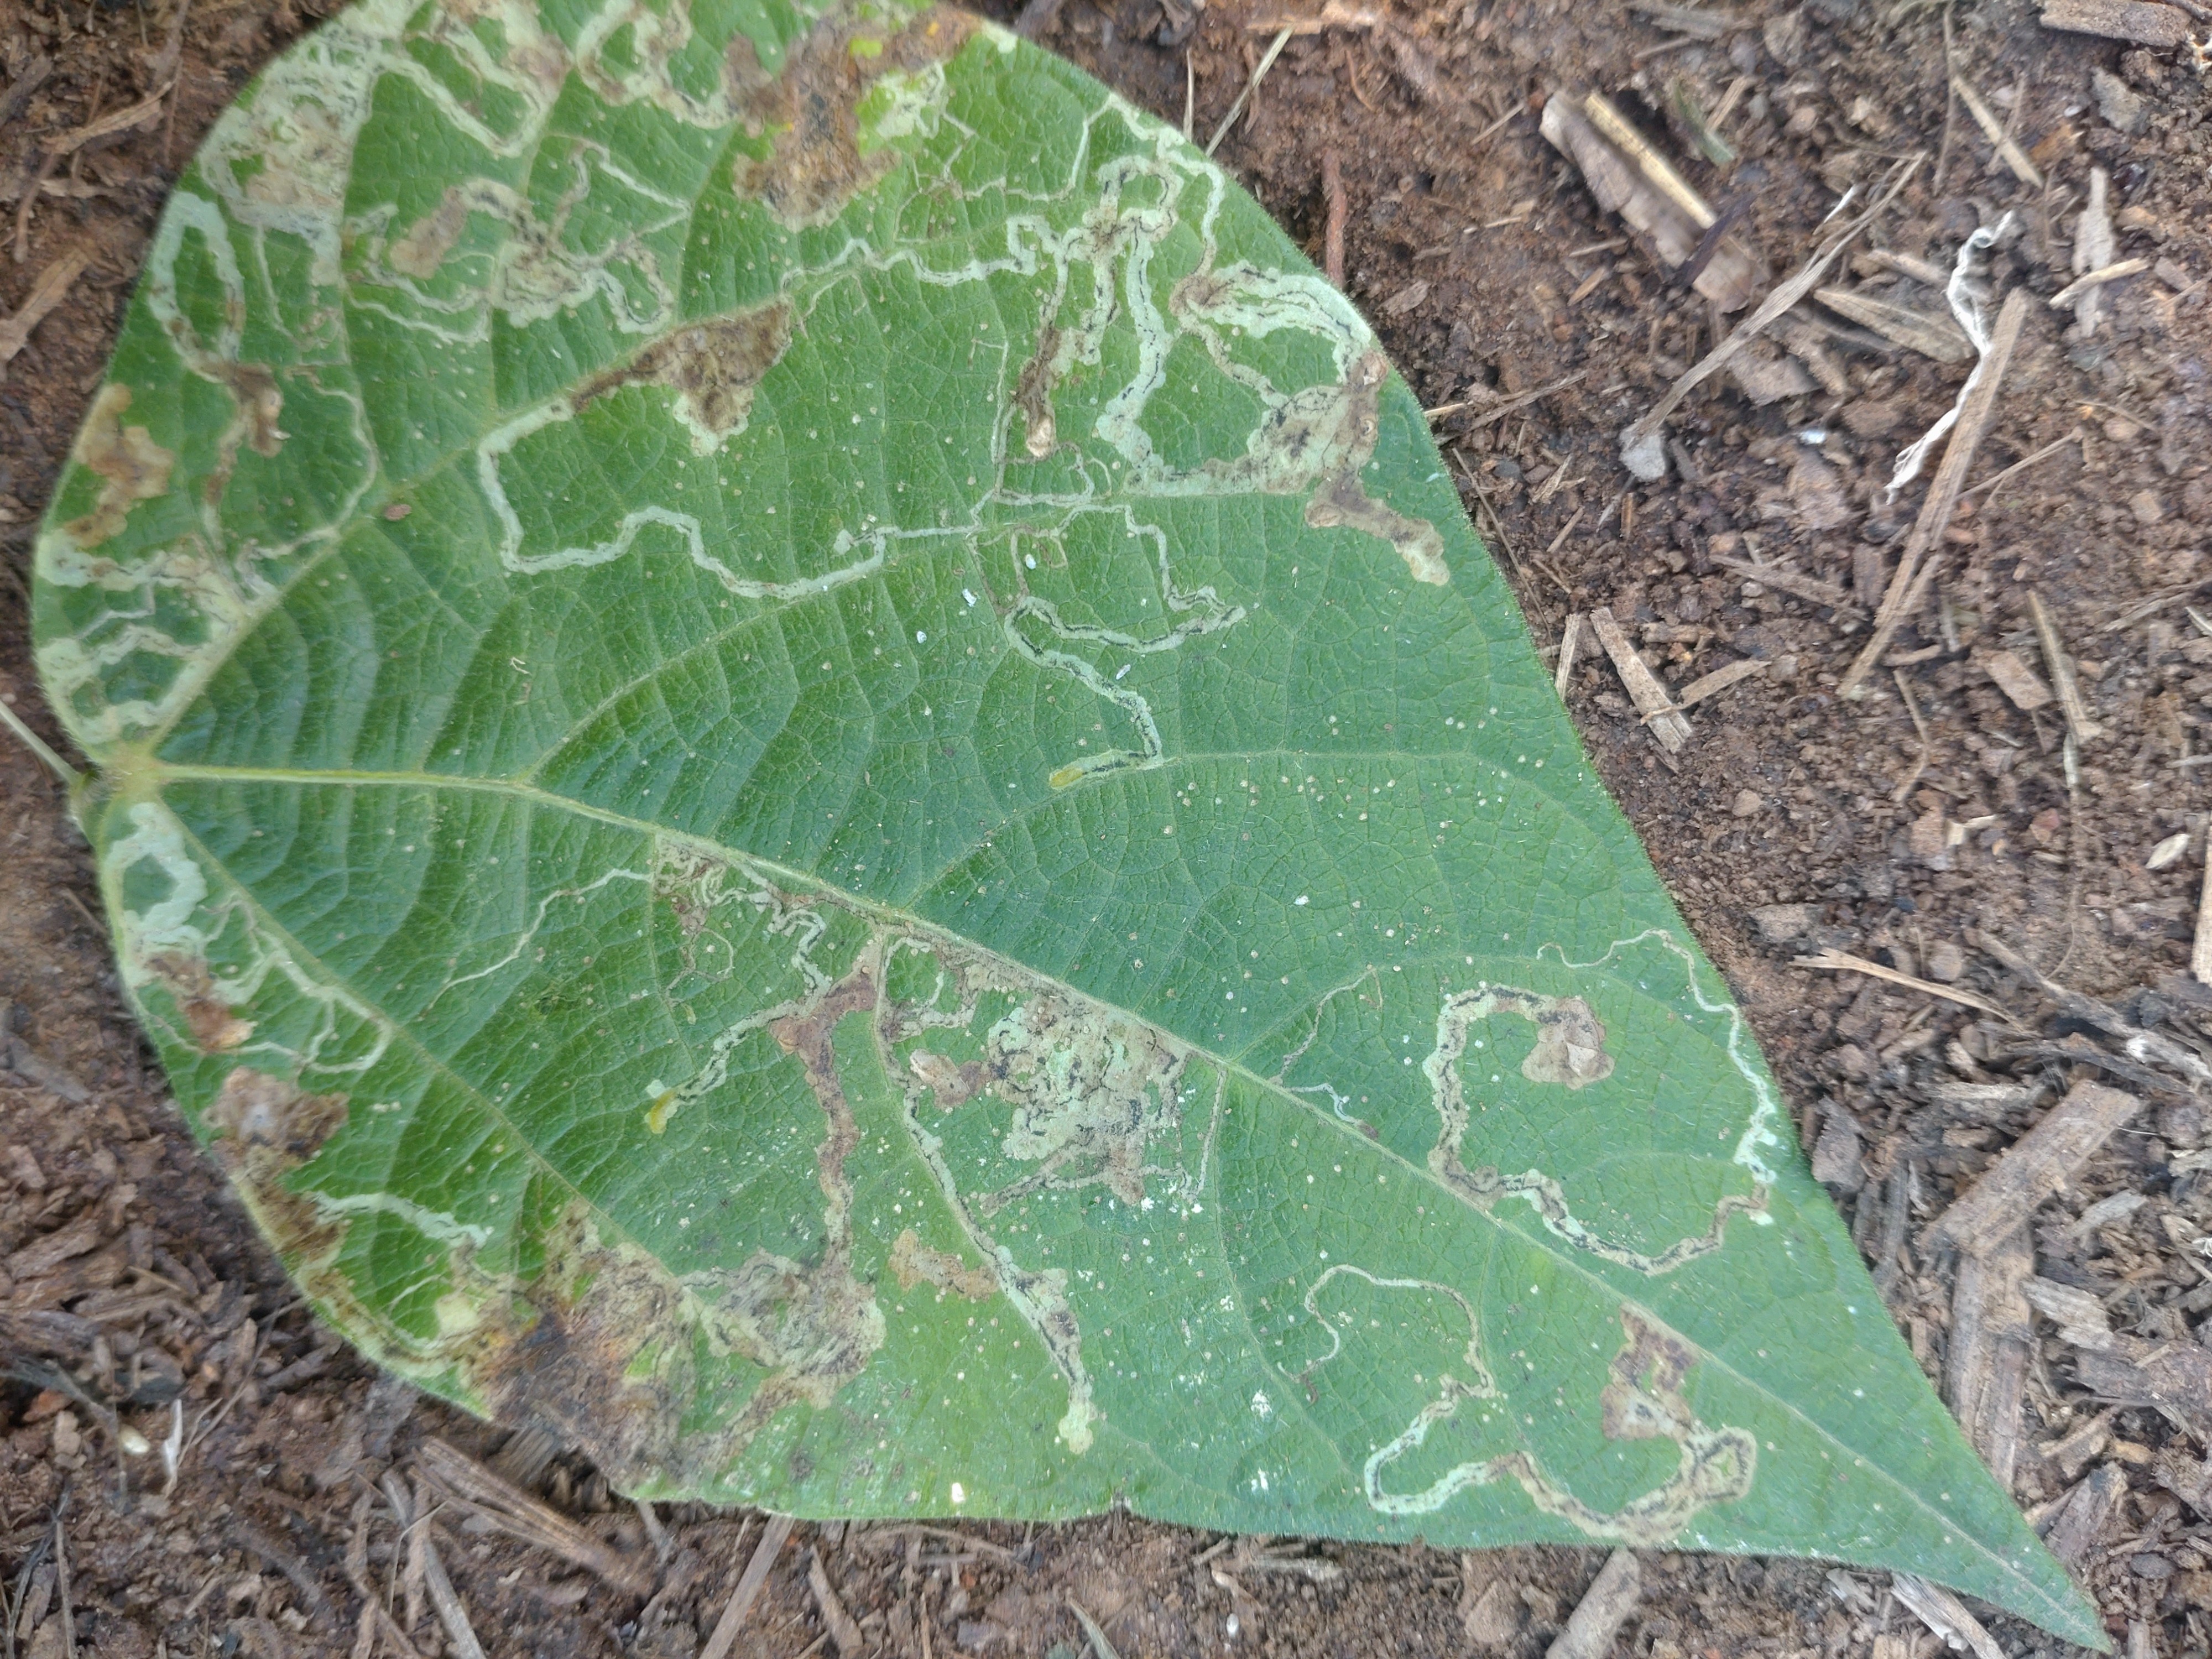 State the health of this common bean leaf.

anthracnose
